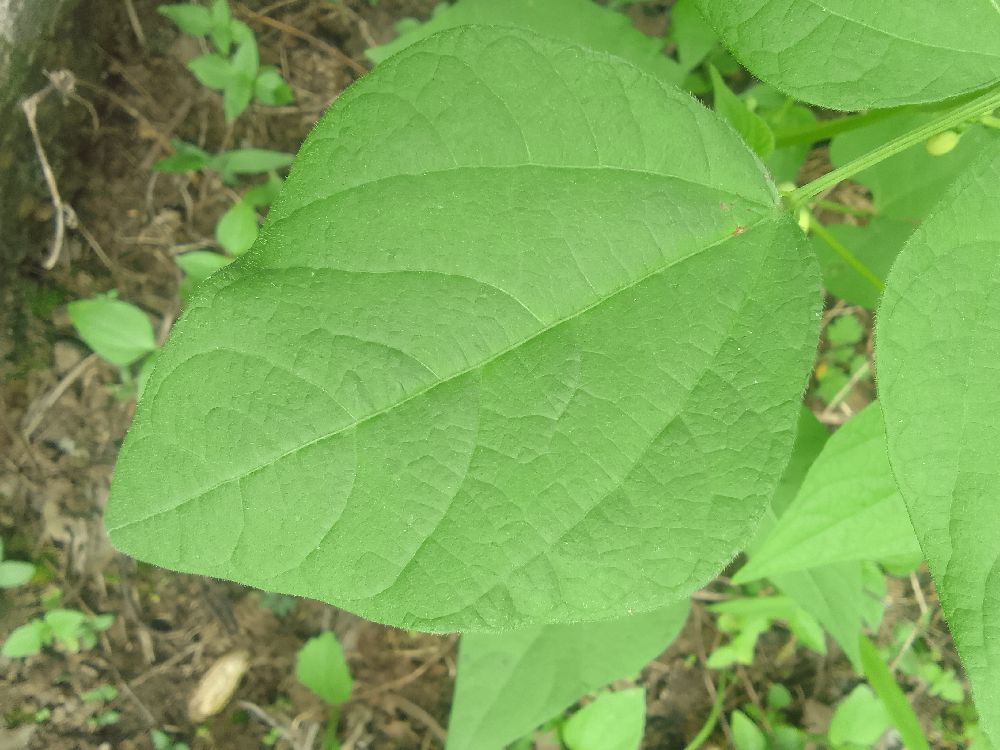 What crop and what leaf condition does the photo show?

common bean, healthy
